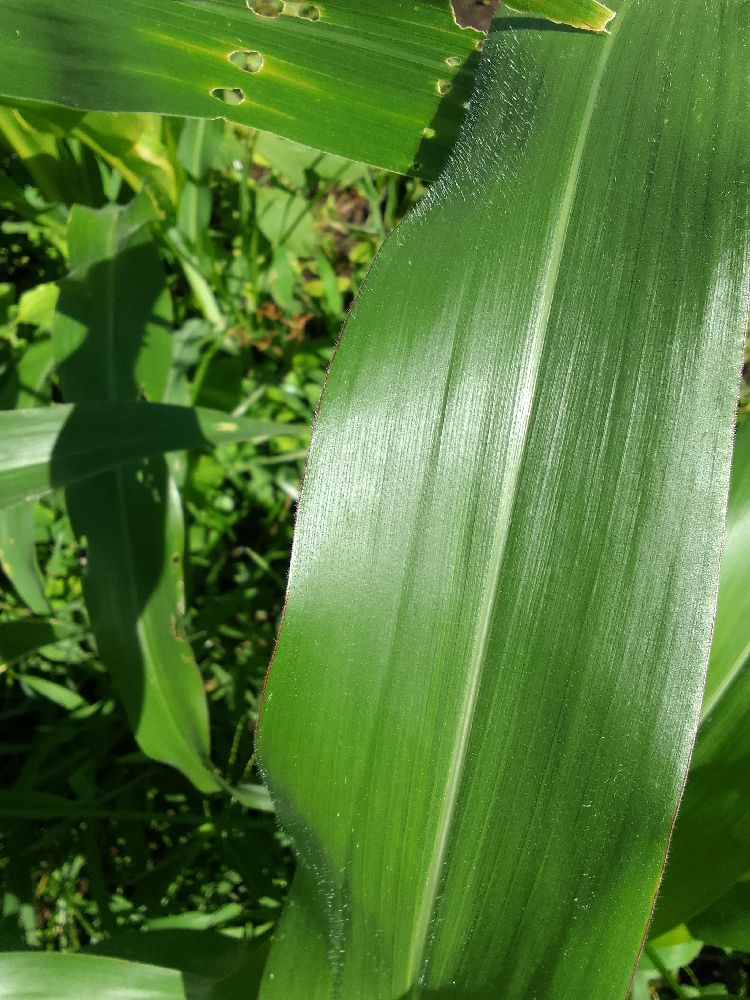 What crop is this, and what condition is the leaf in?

maize, healthy
